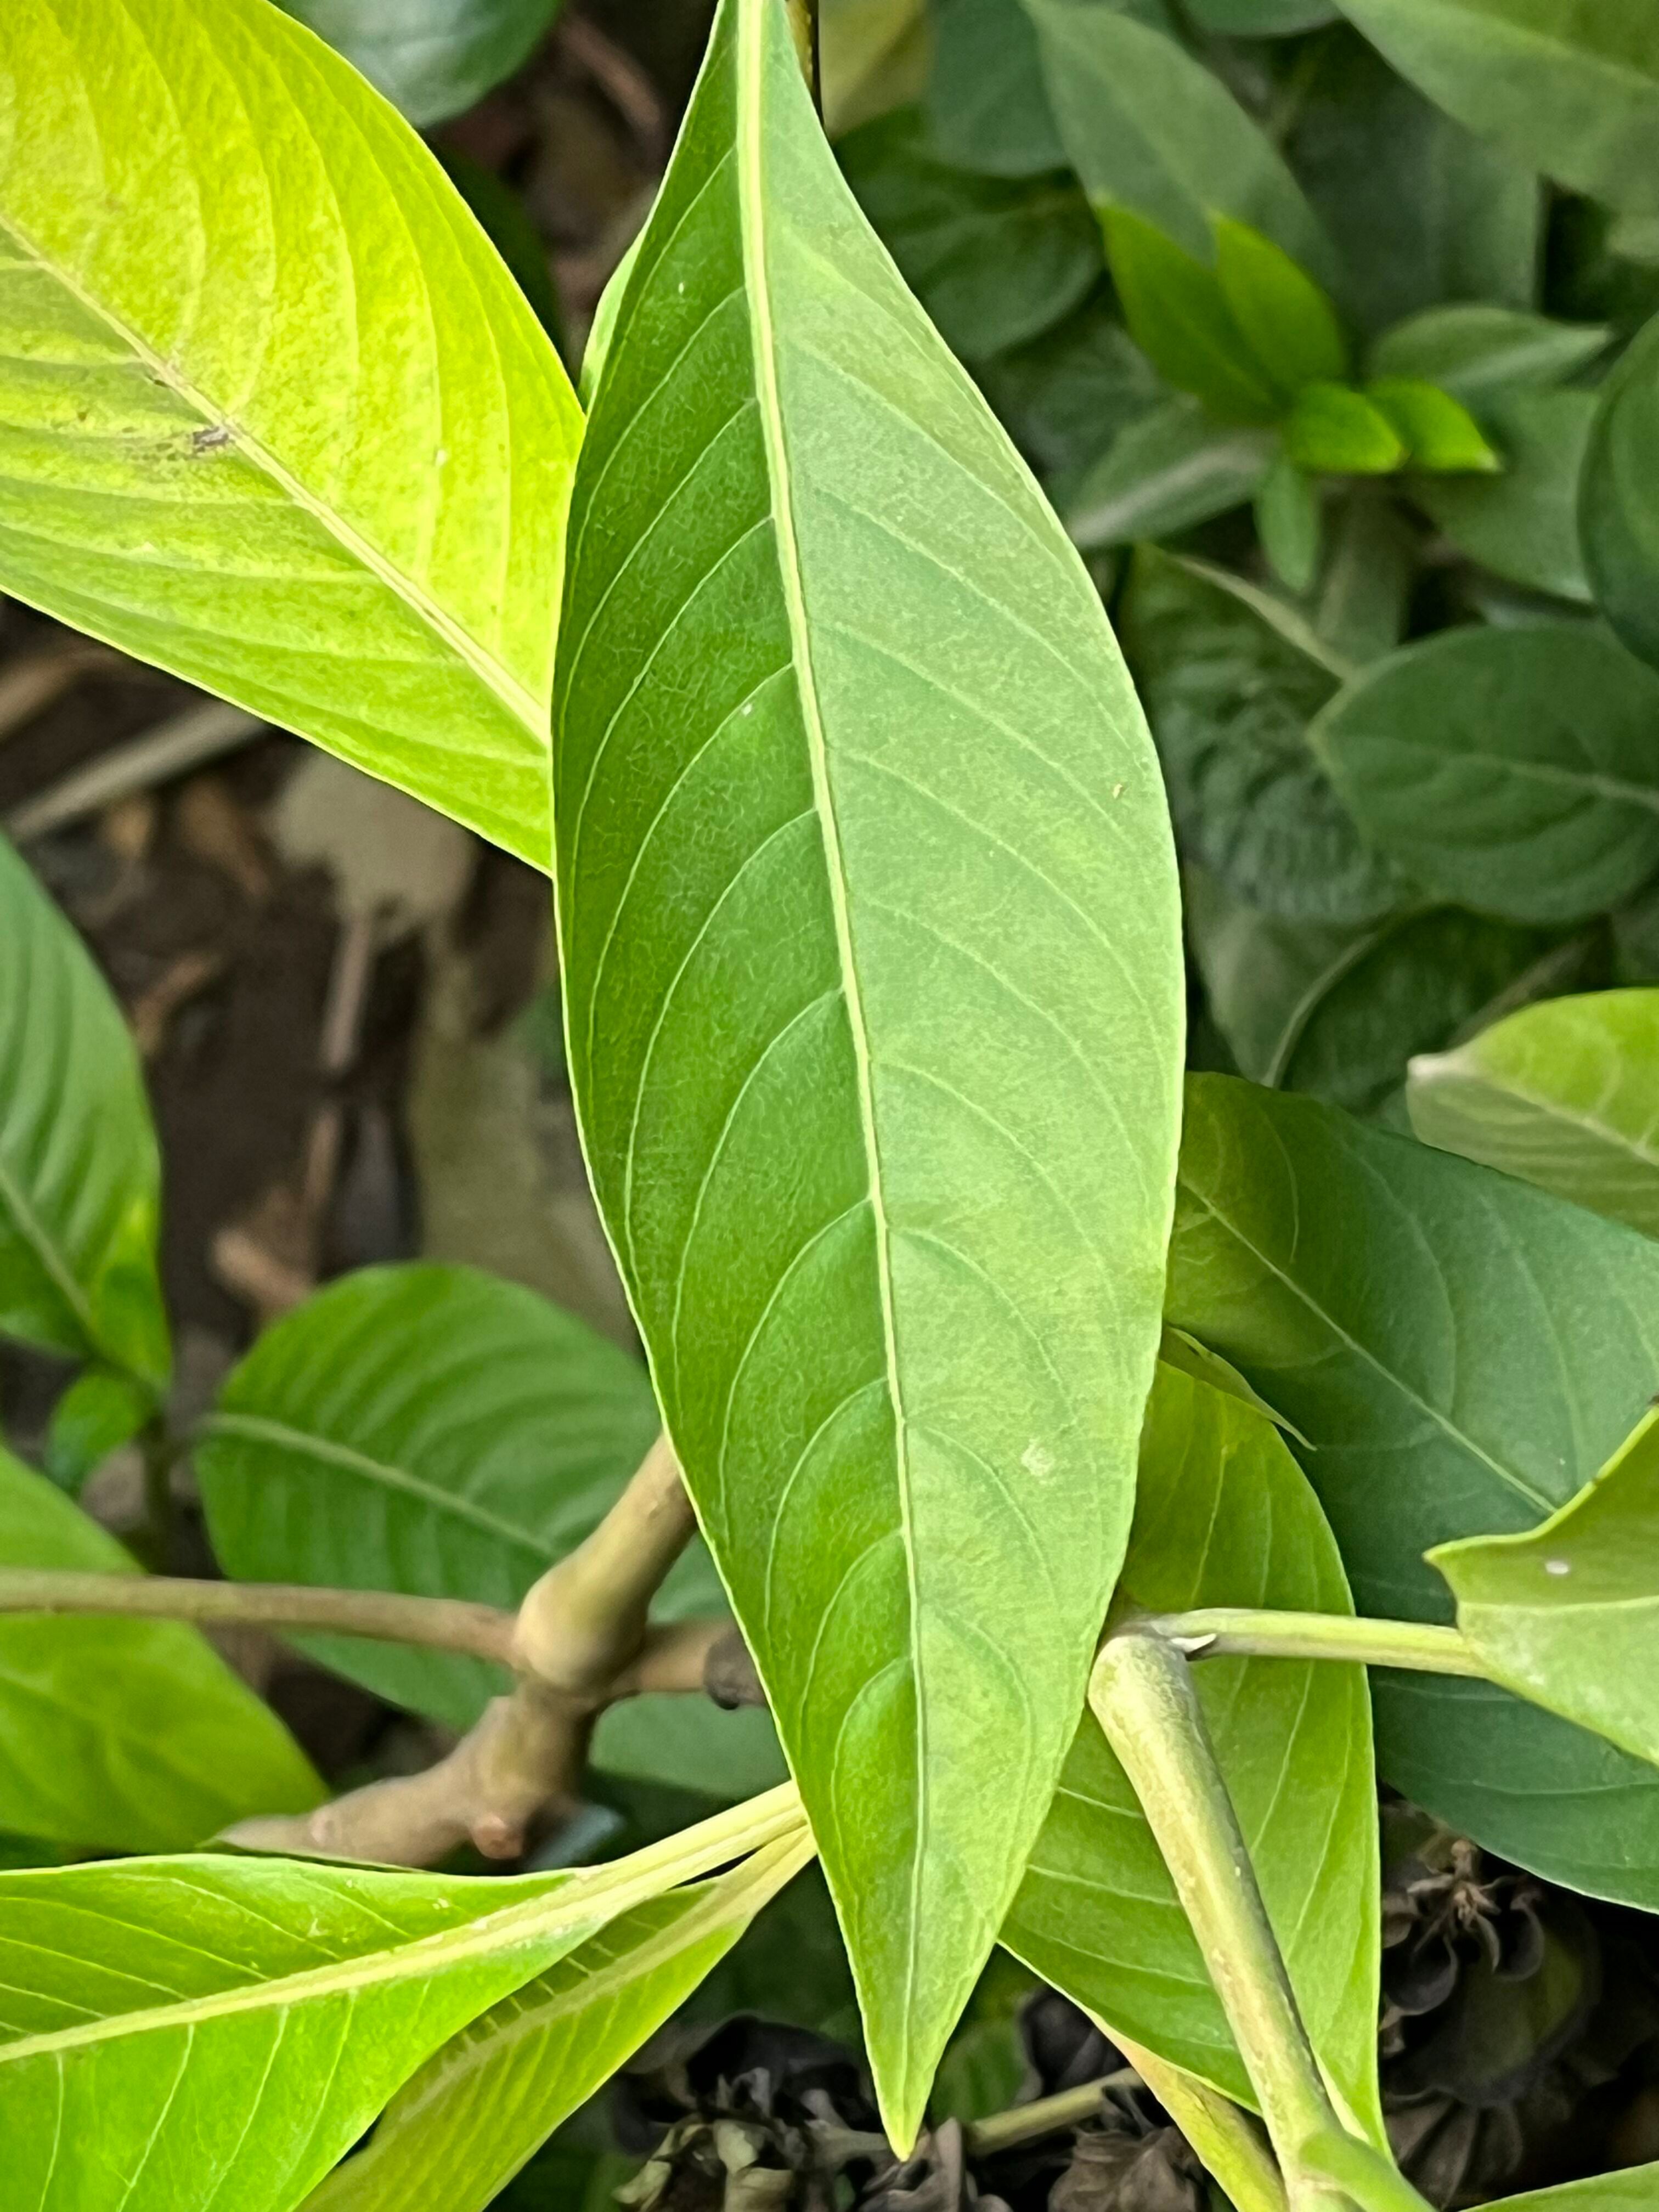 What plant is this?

vasaka
